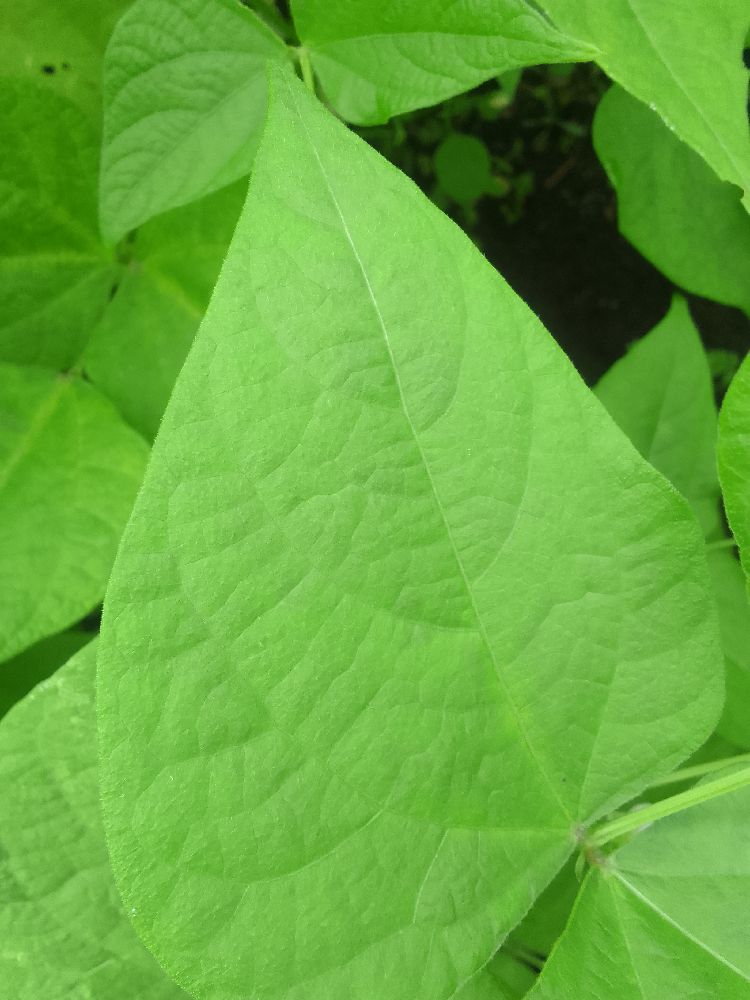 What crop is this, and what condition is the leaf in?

common bean, healthy
